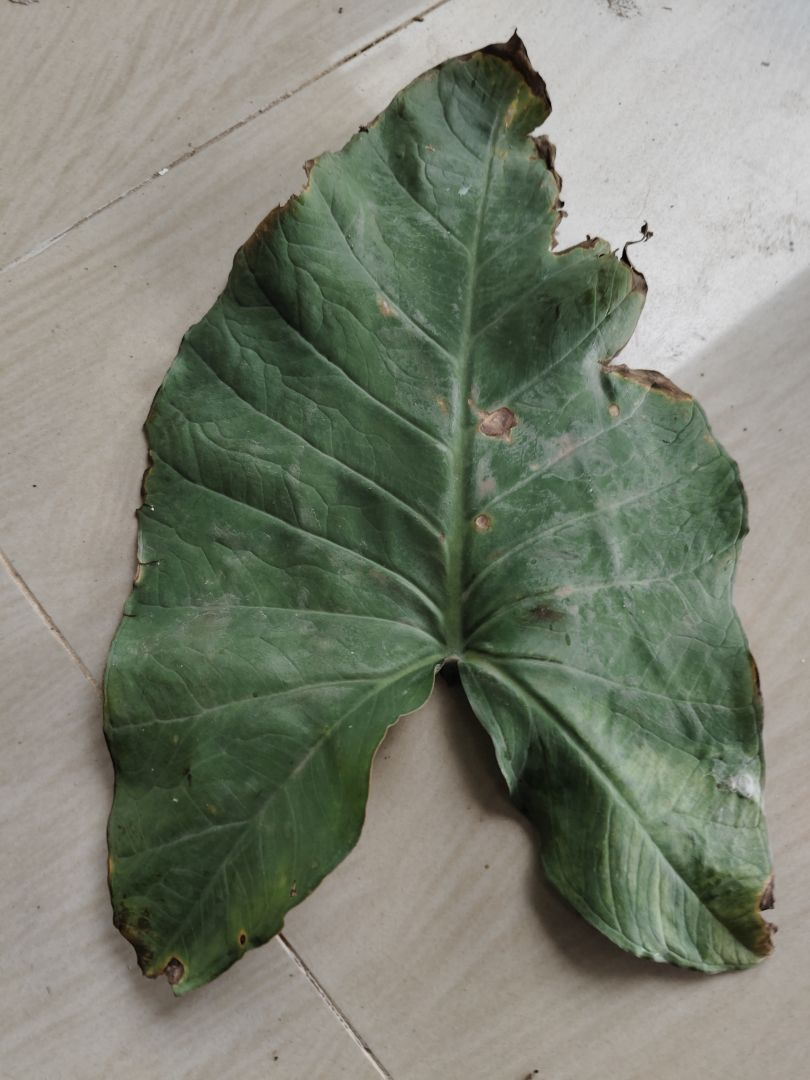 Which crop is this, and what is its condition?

taro, leaf blight
